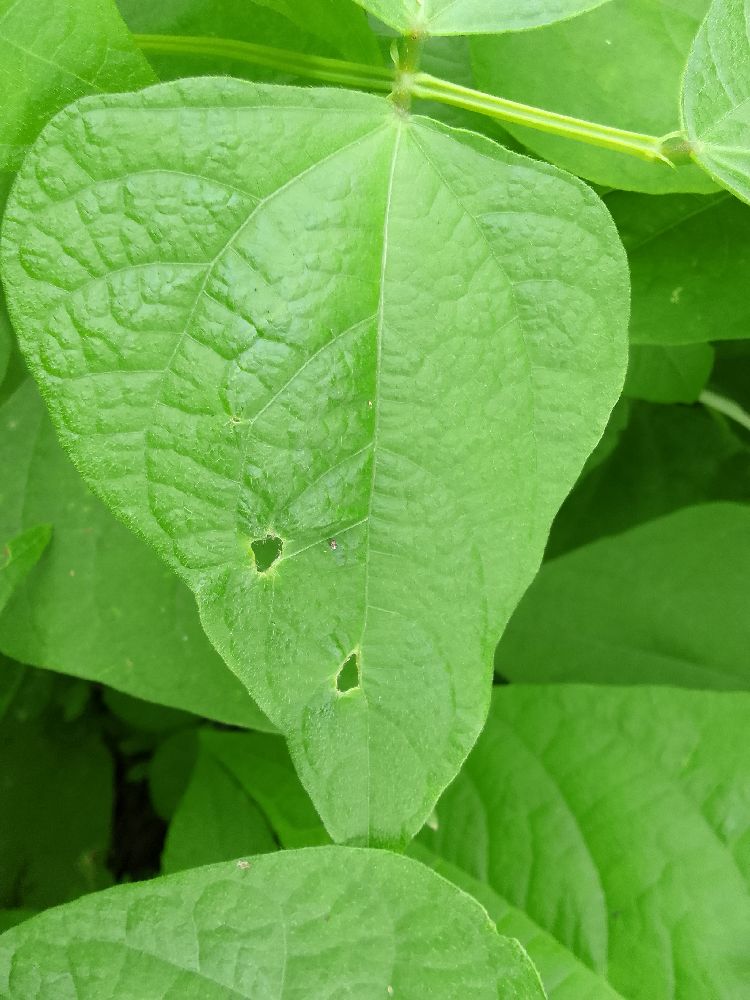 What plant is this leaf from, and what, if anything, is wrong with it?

common bean, healthy
